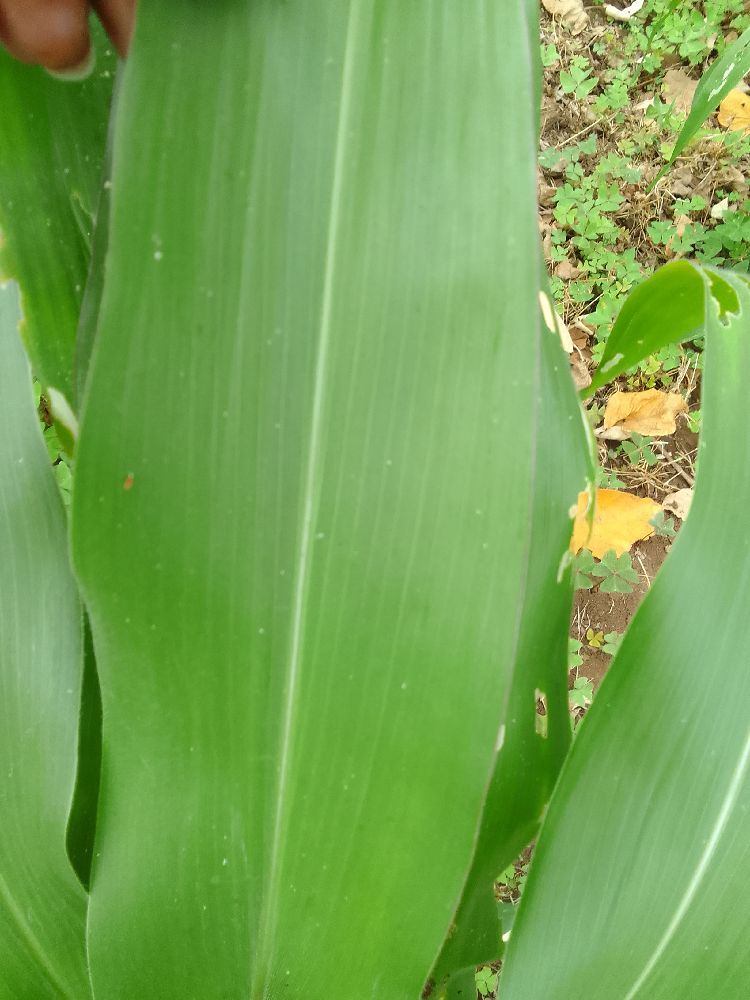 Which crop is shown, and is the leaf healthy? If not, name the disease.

maize, healthy
